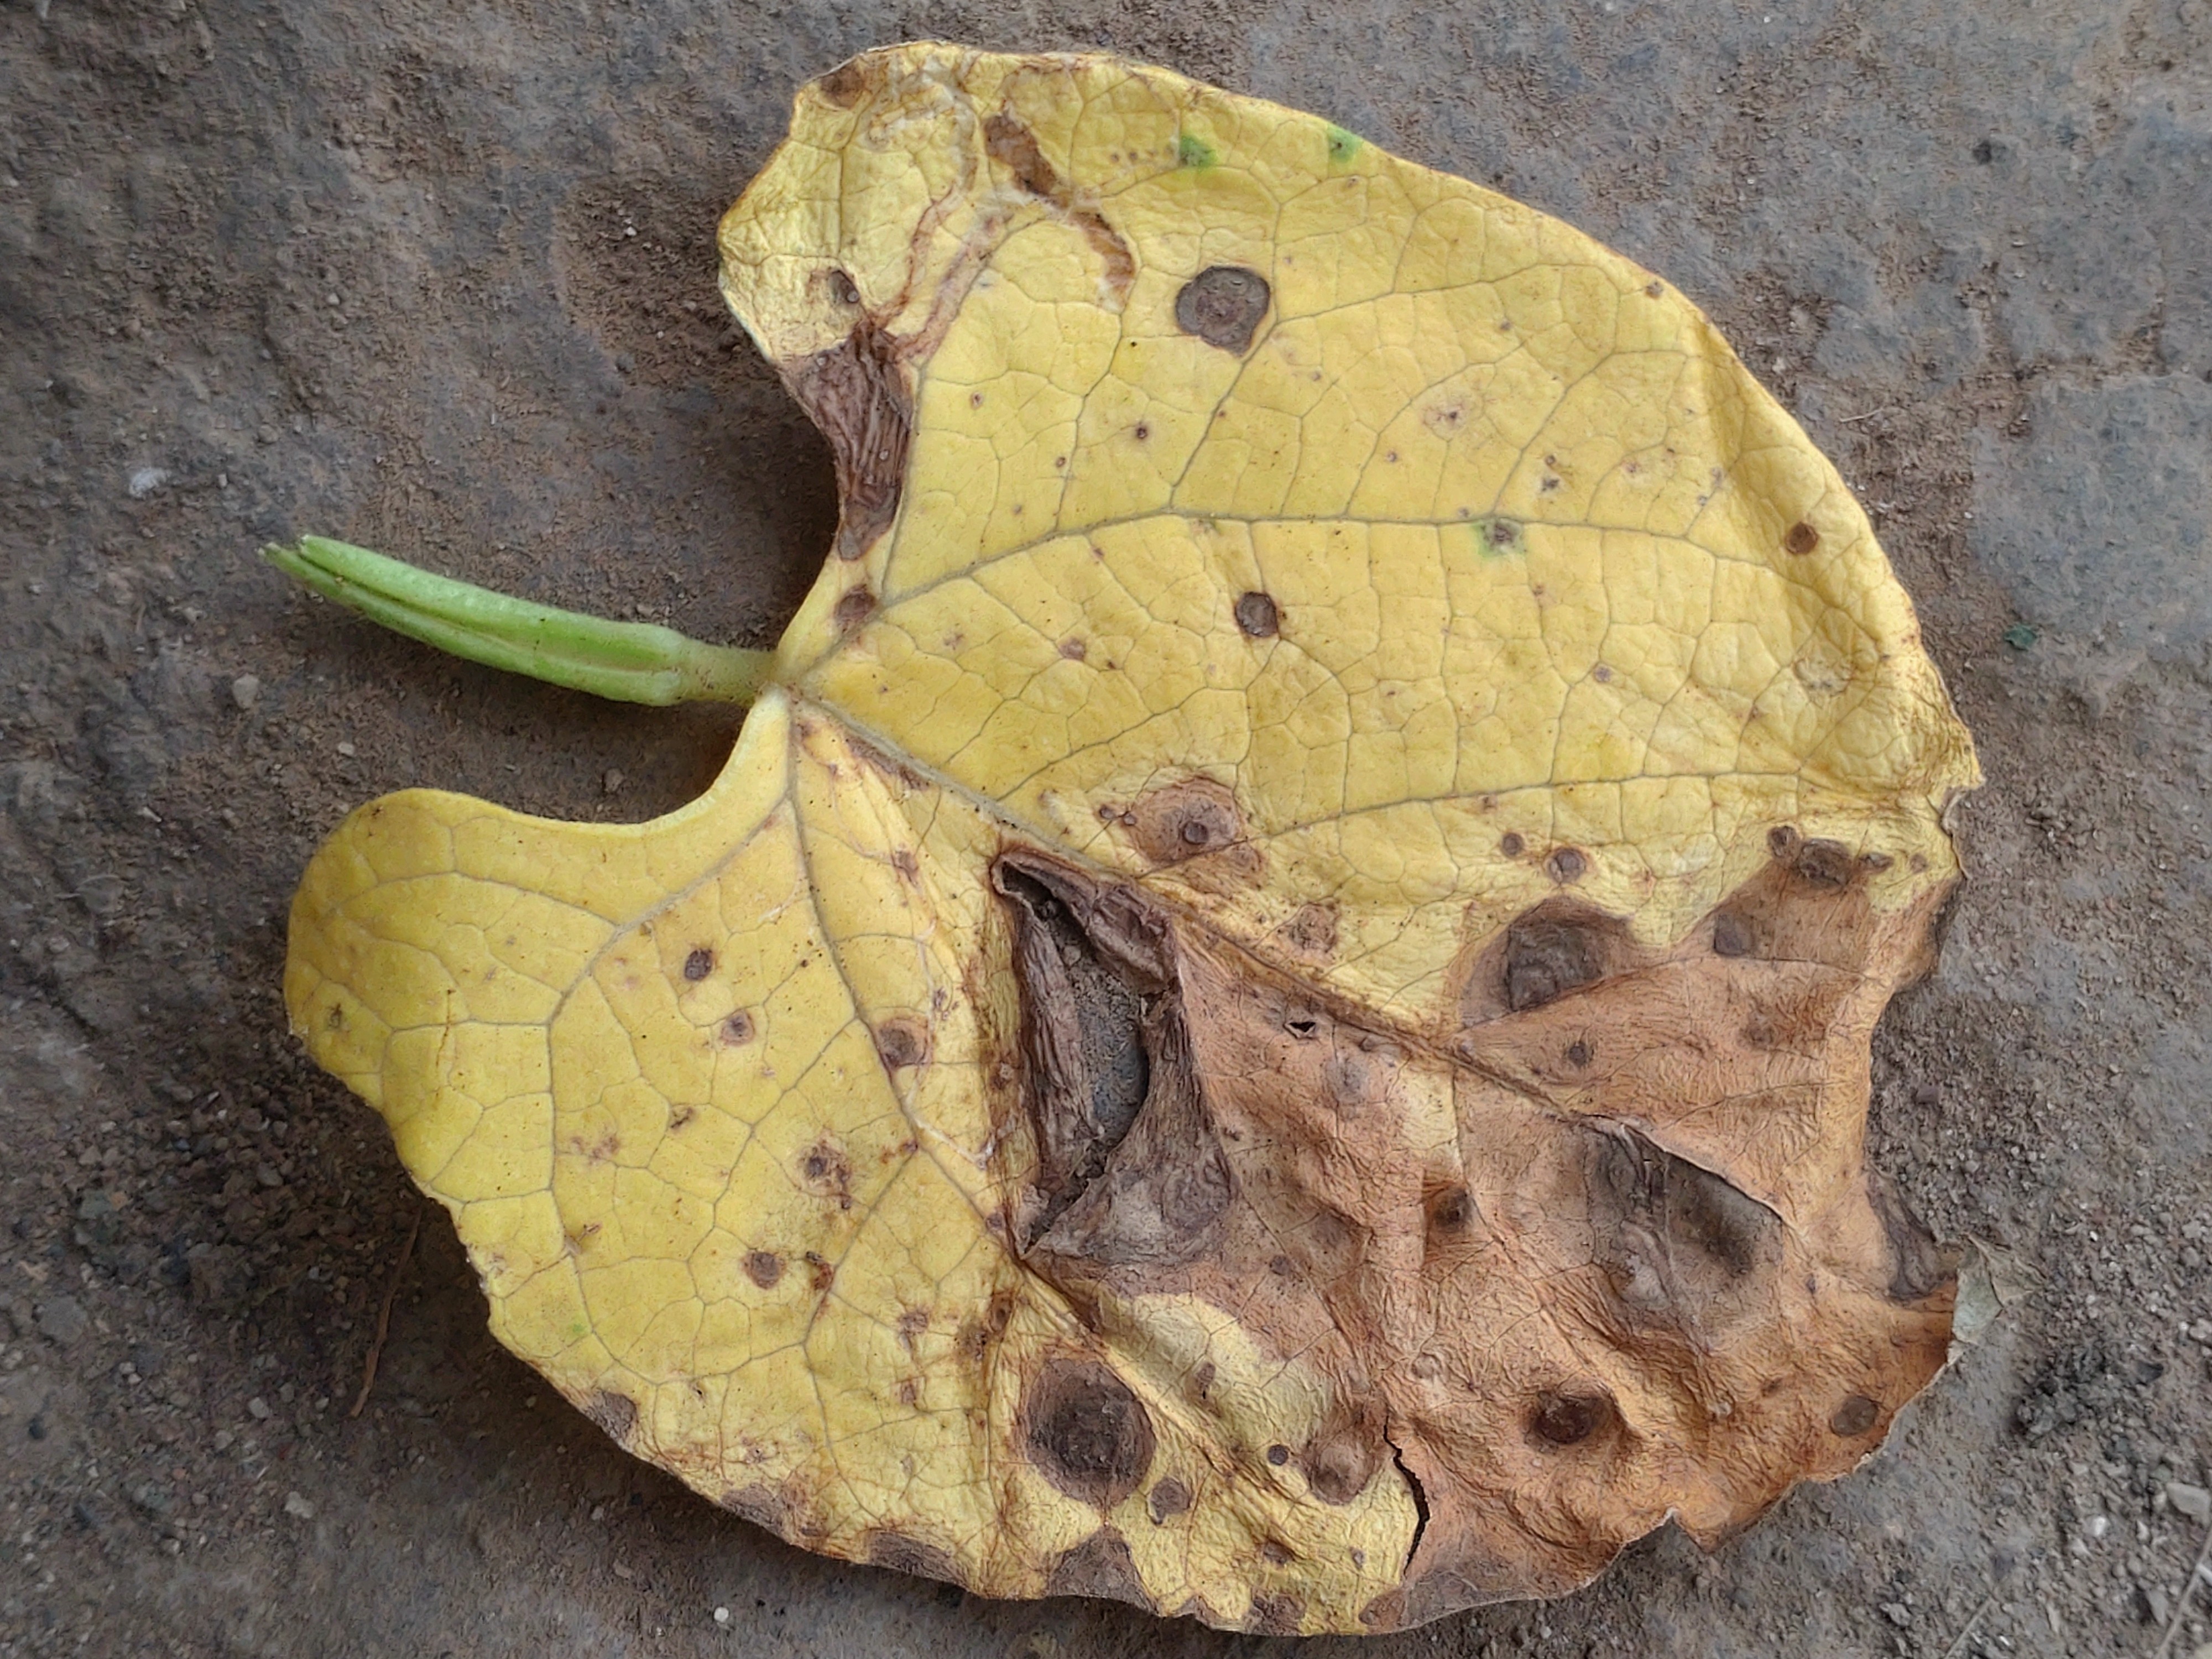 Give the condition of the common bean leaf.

anthracnose
